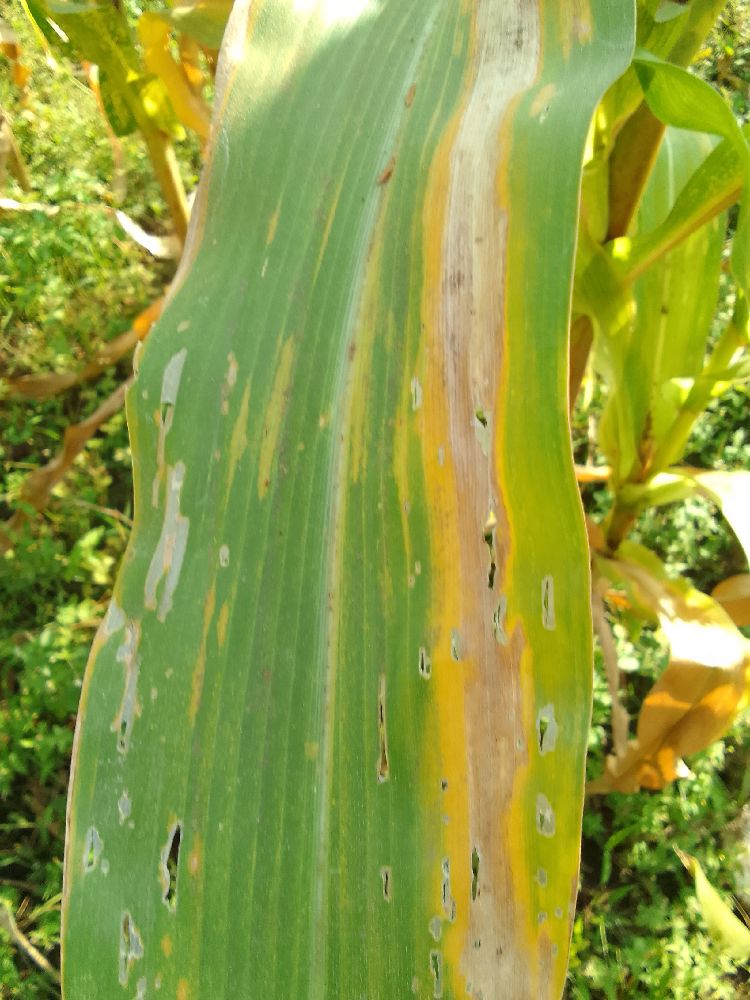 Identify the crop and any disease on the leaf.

maize, maize lethal necrosis
